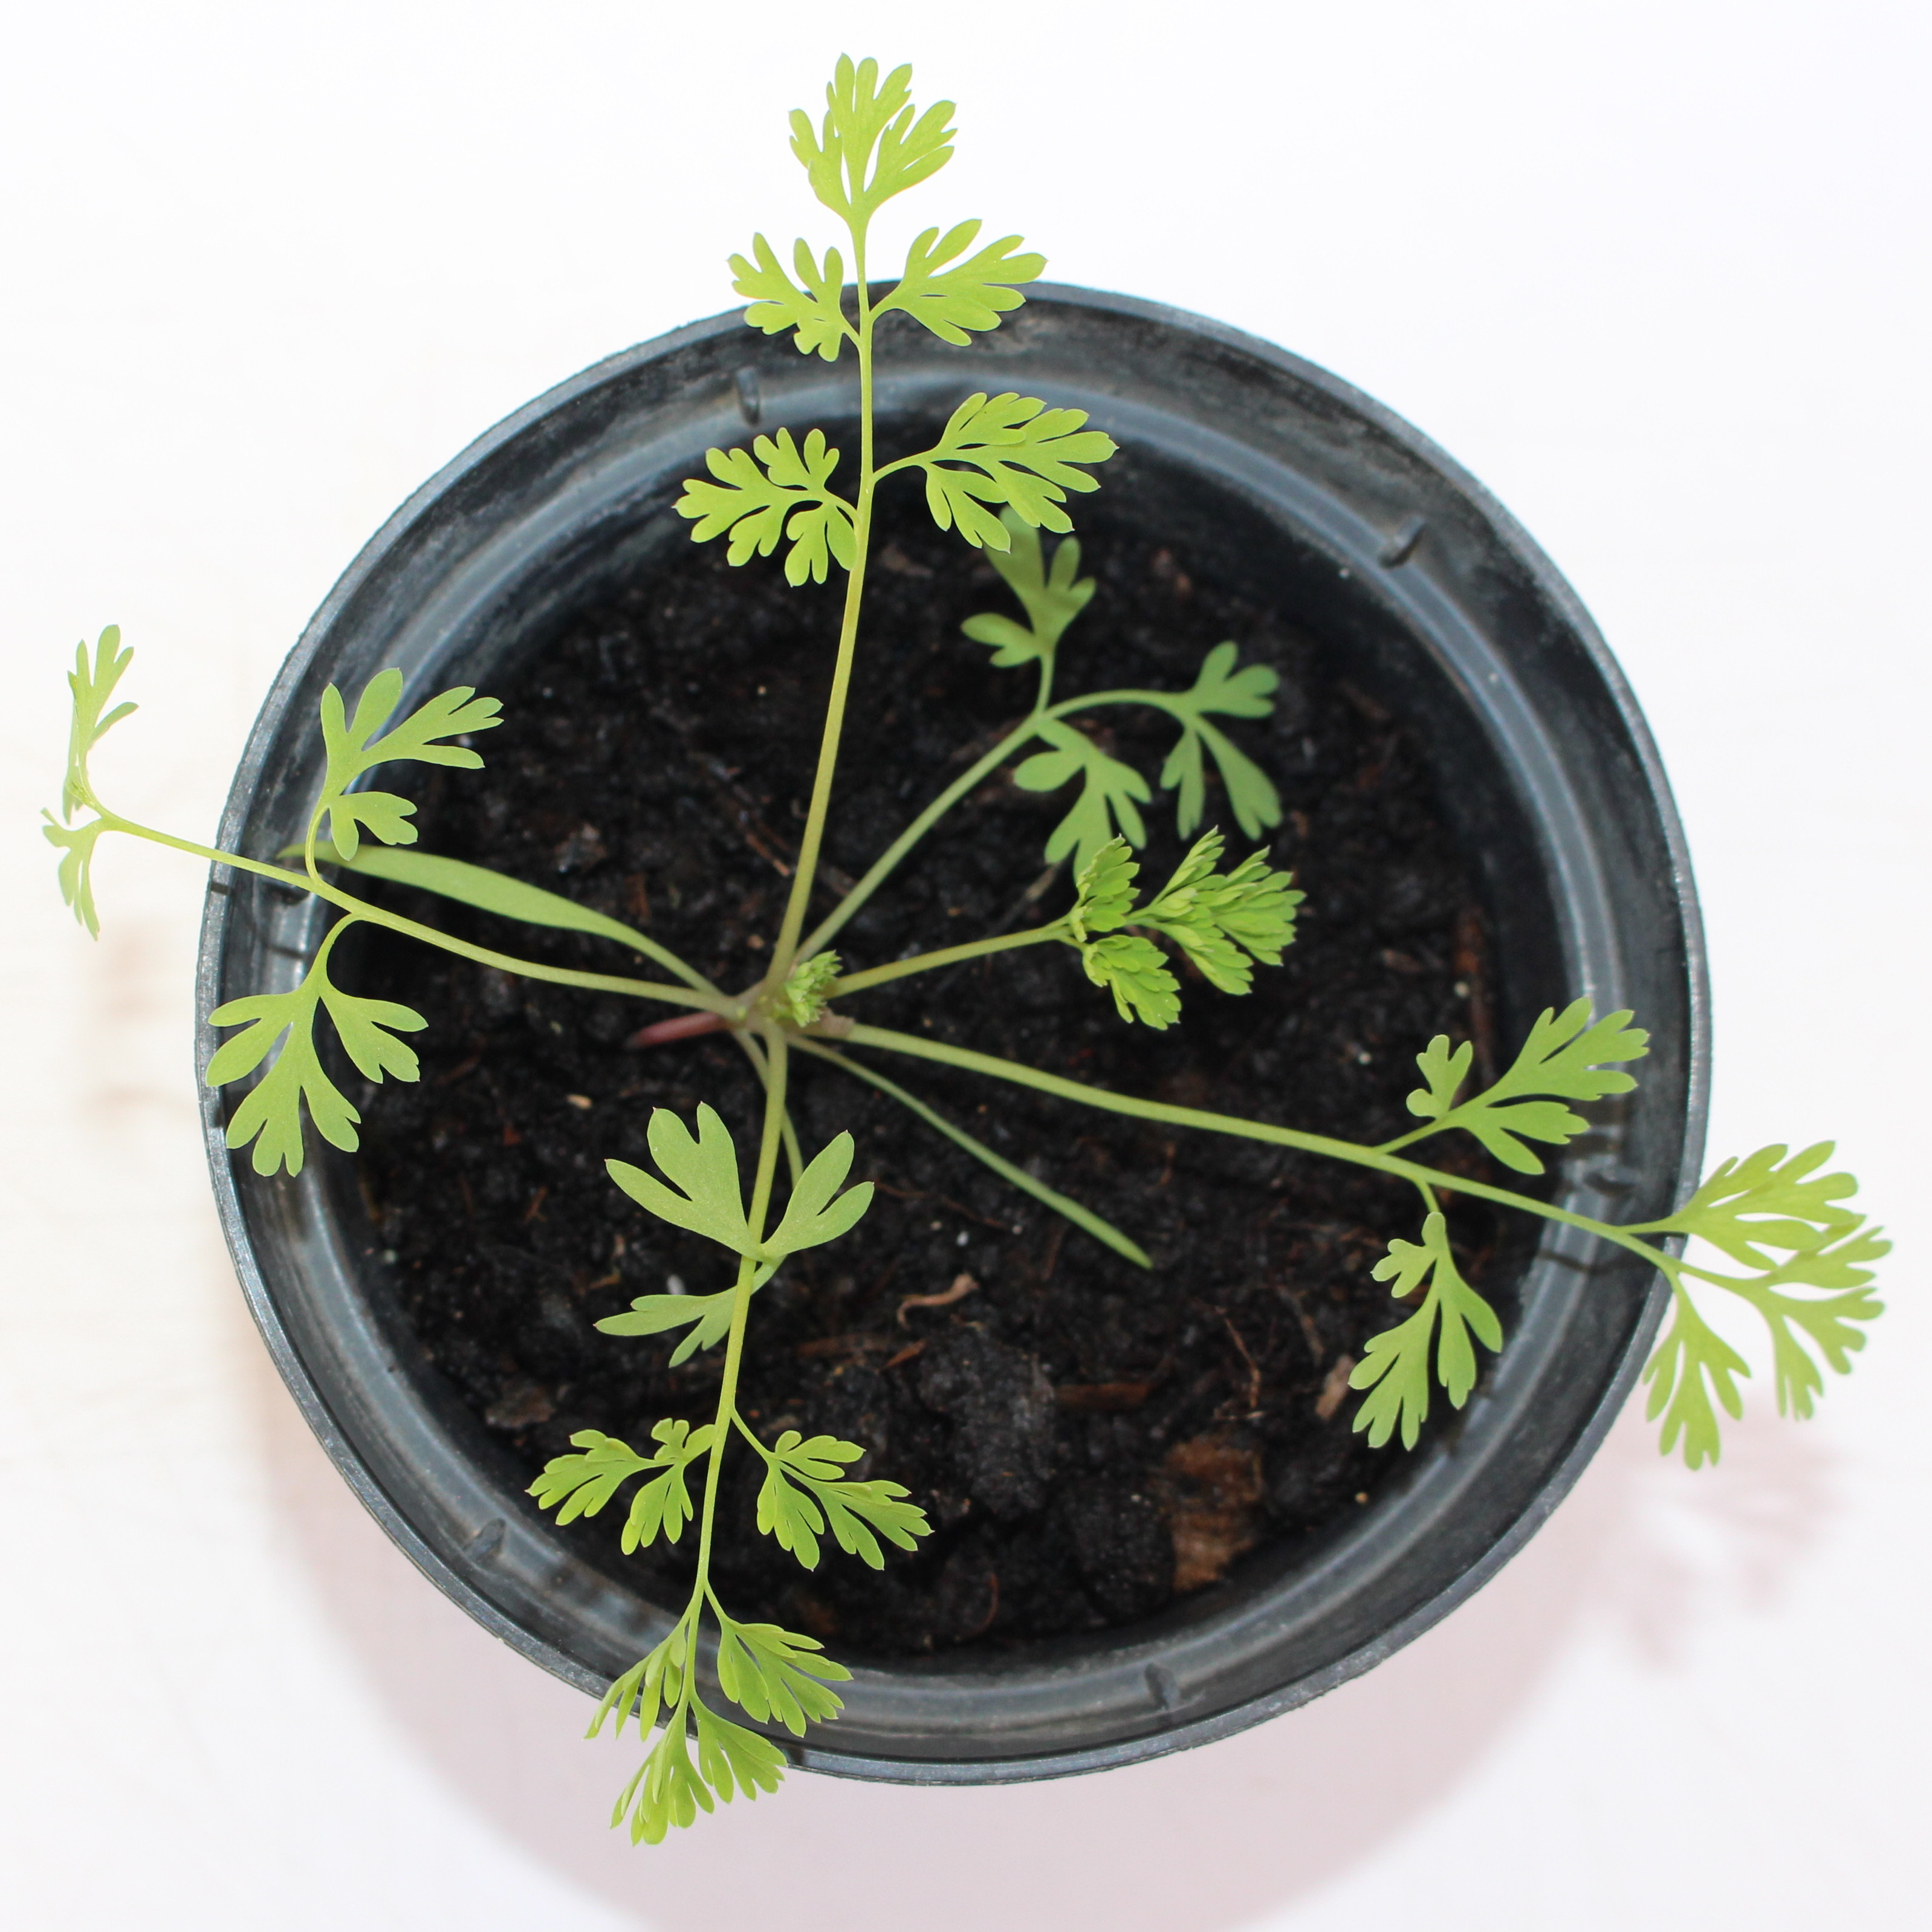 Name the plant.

Fumaria officinalis
